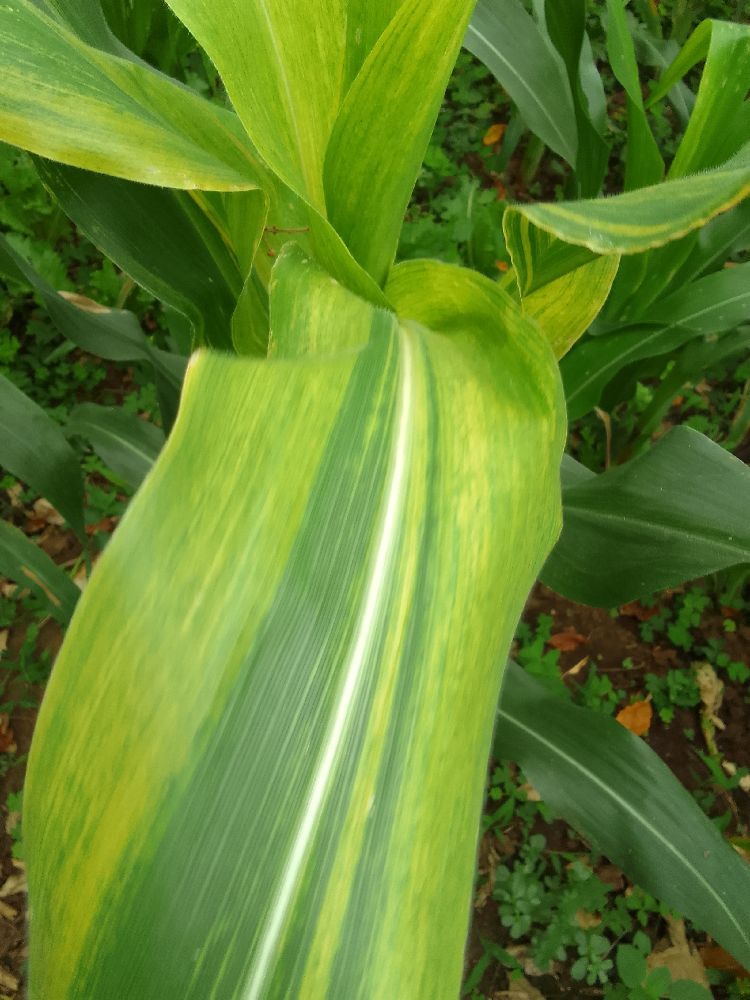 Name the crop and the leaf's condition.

maize, maize lethal necrosis
